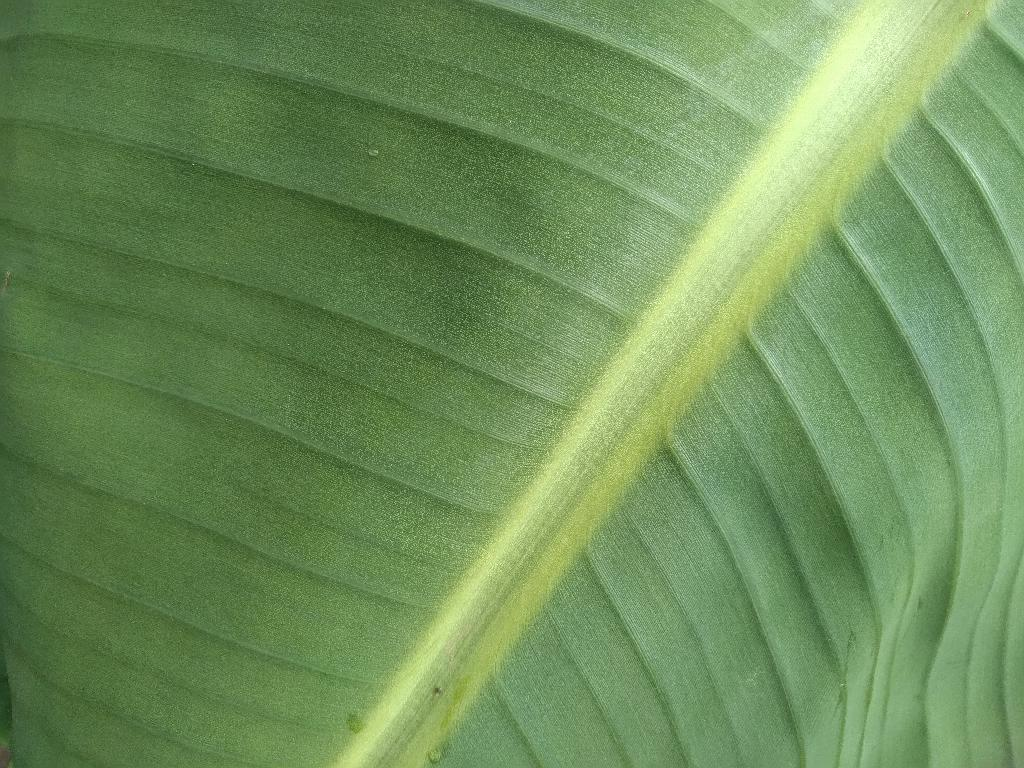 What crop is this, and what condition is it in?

banana, healthy
